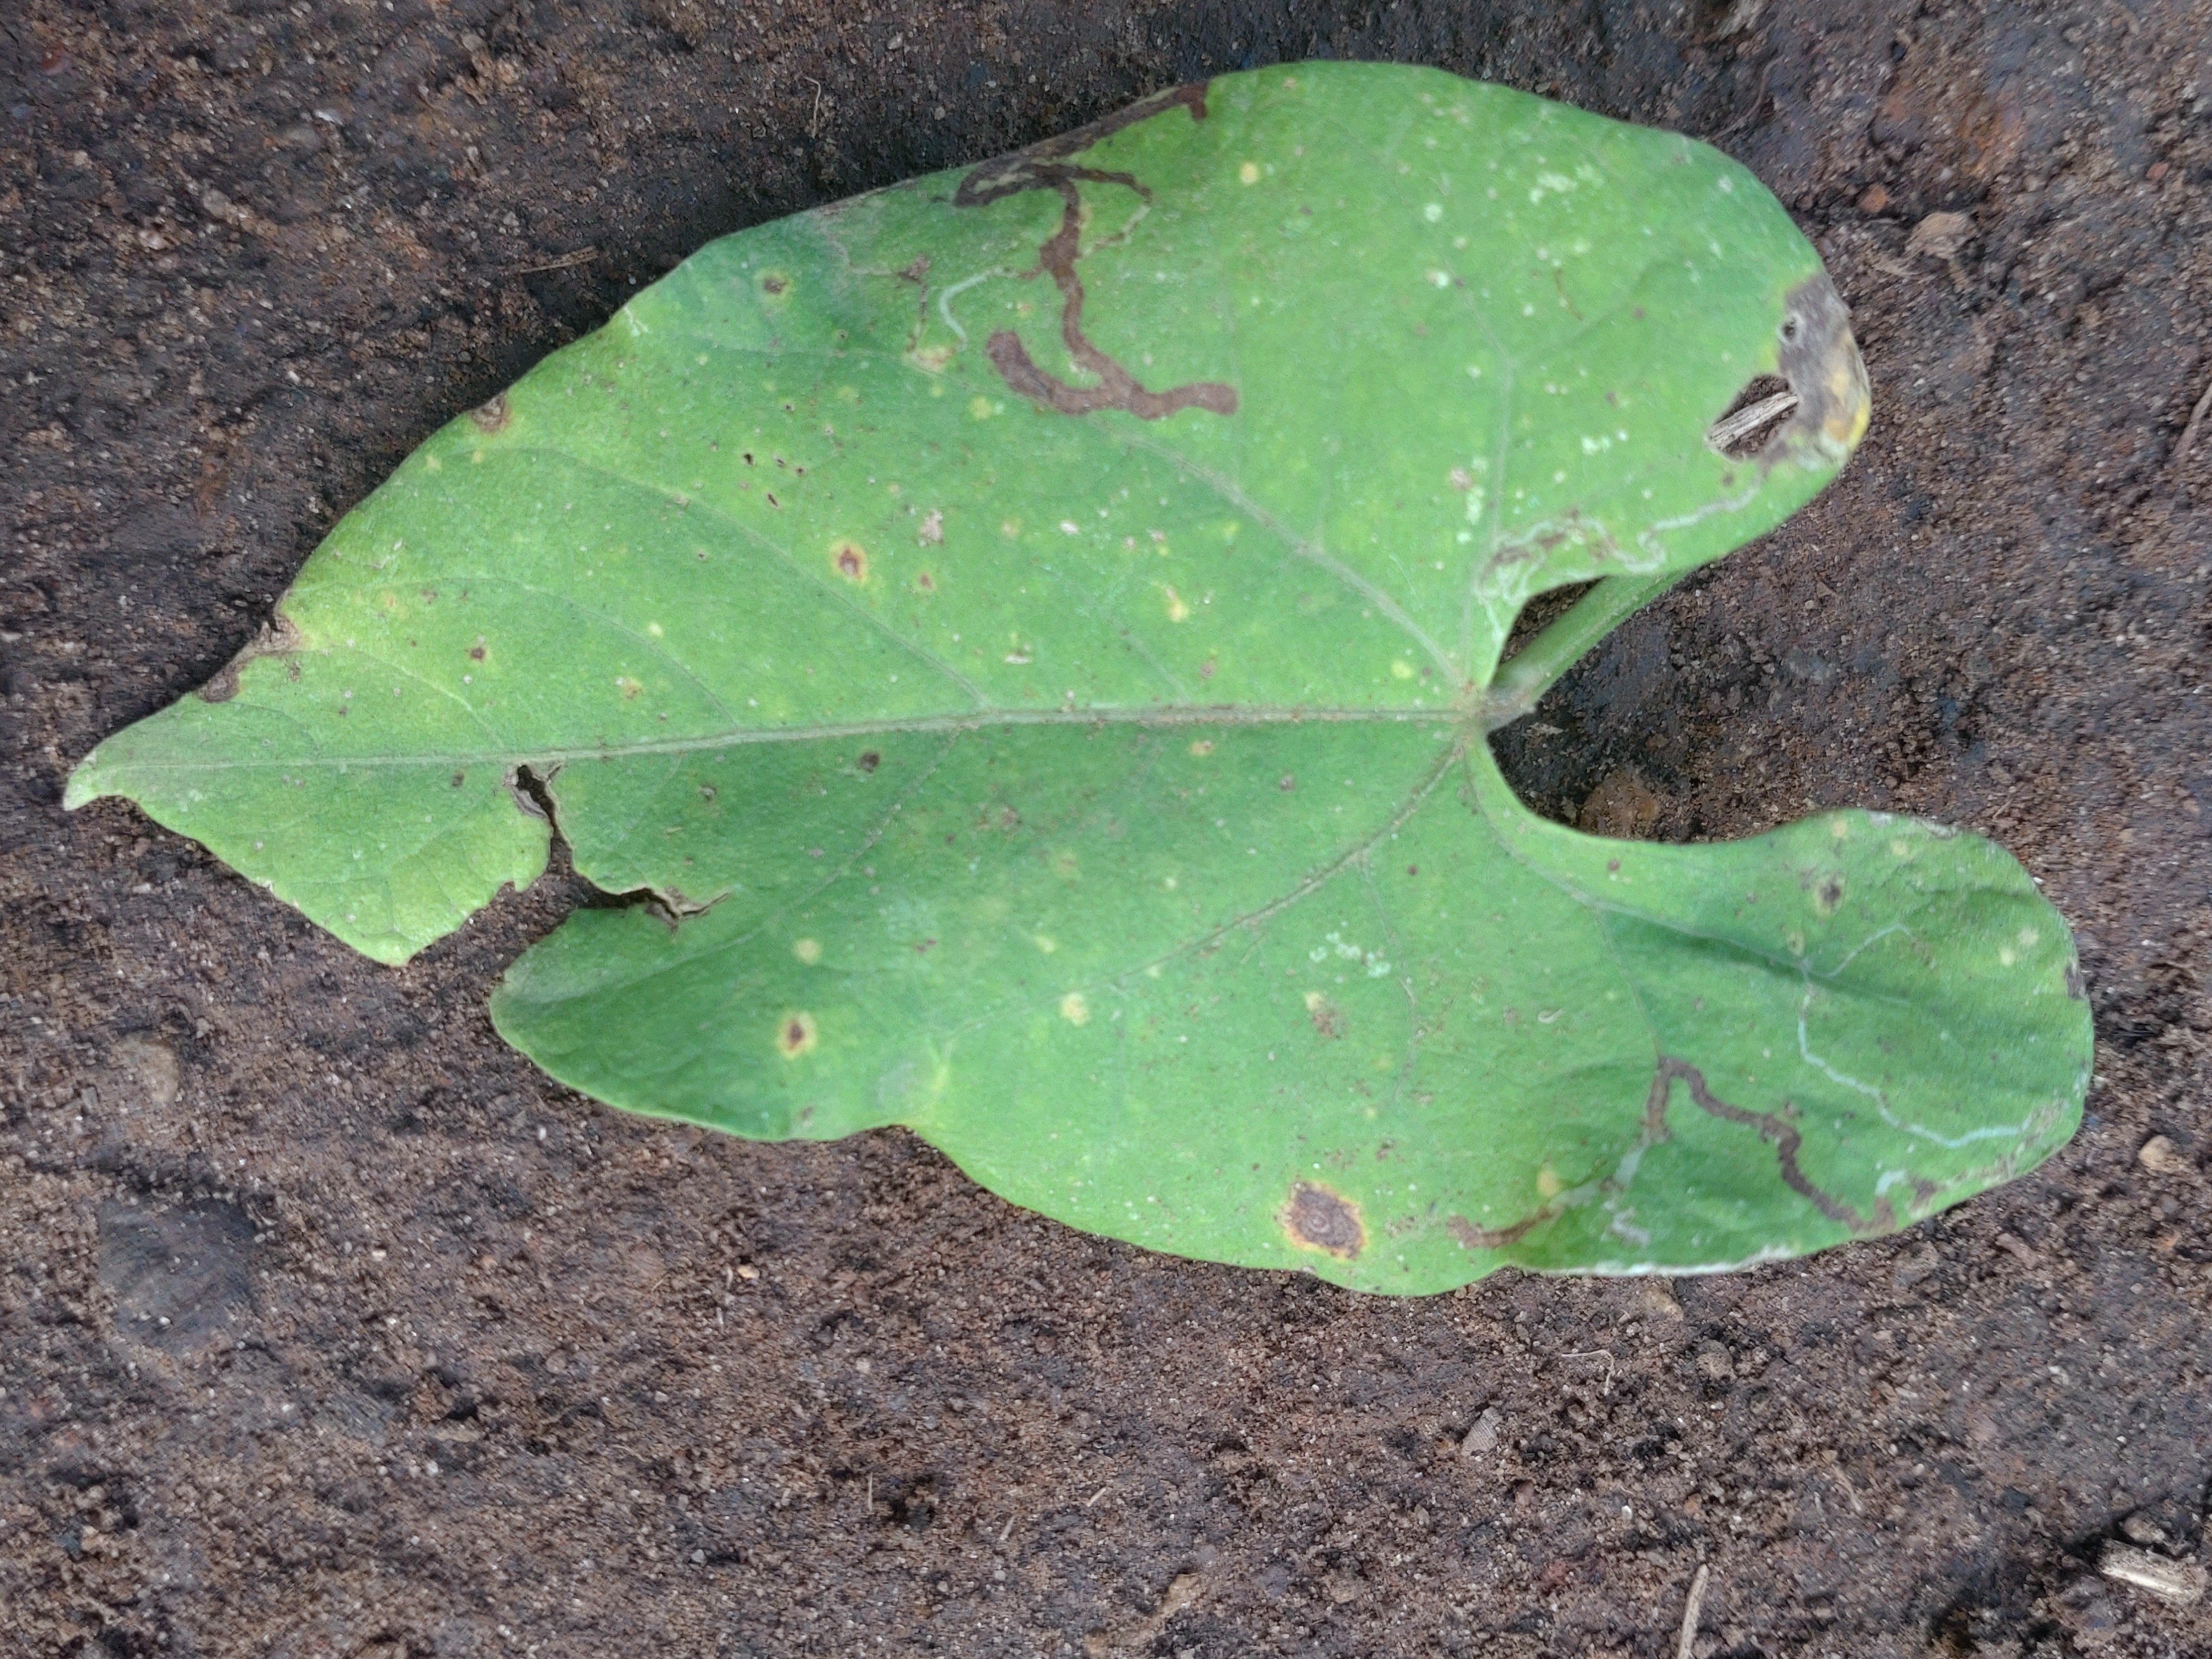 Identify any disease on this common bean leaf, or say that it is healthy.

rust
